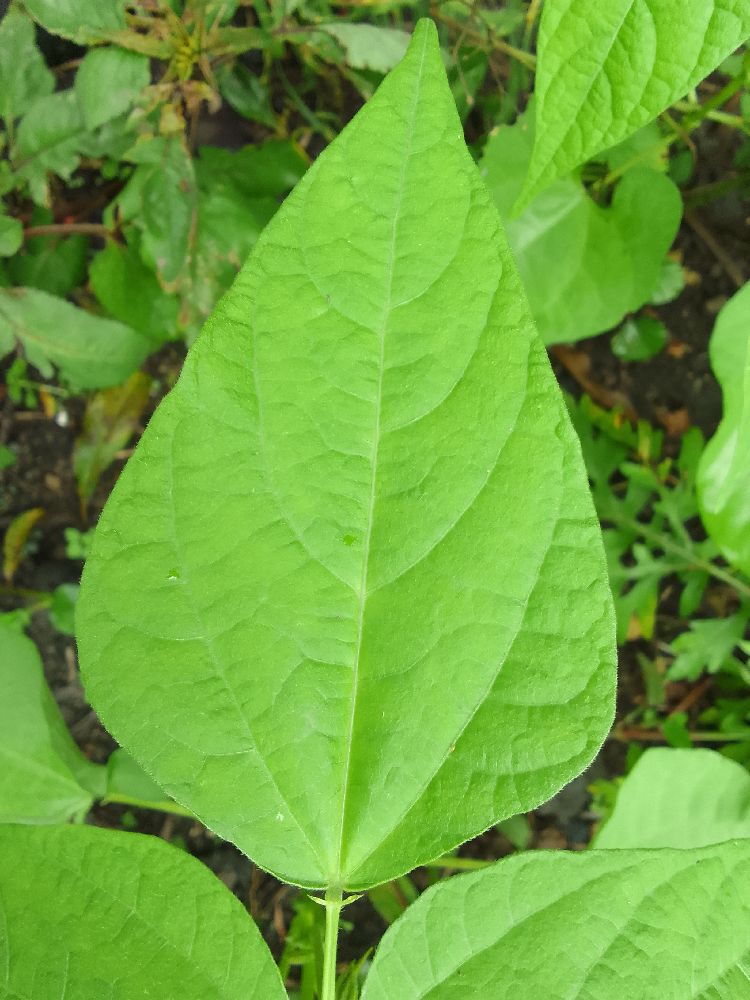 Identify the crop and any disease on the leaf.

common bean, healthy
